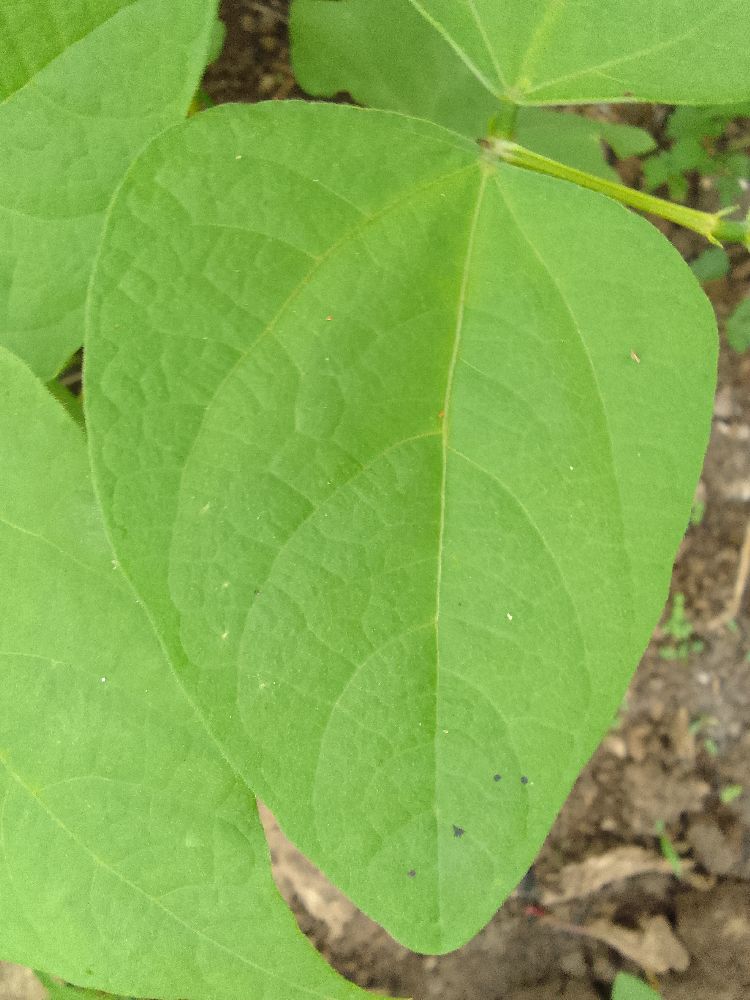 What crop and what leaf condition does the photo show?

common bean, healthy
